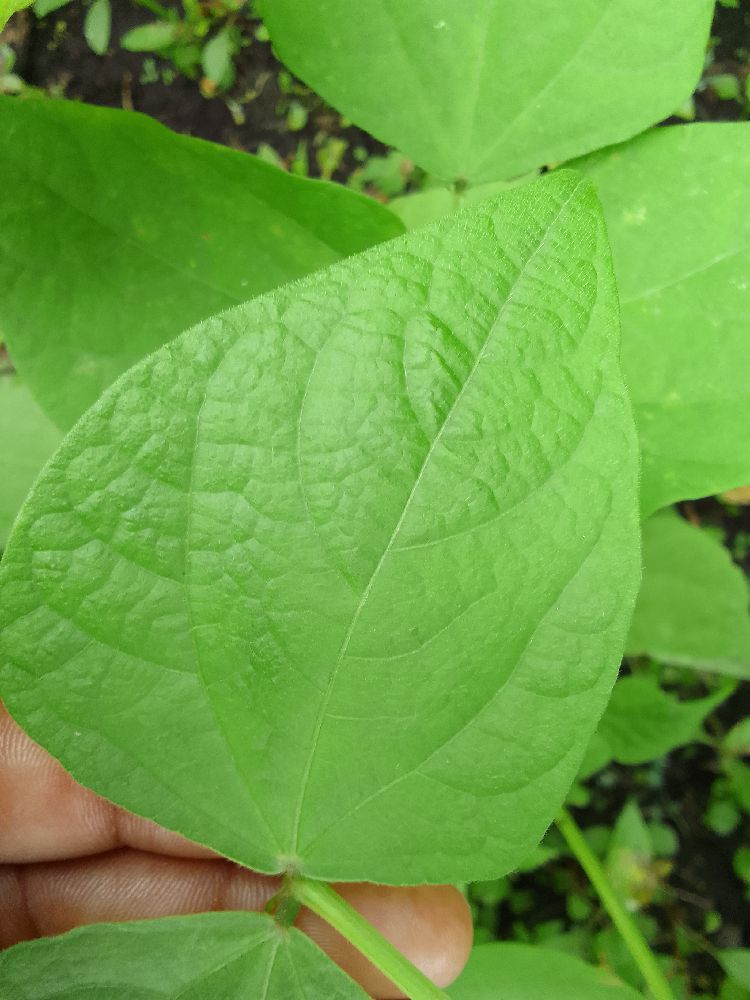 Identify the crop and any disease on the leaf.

common bean, healthy
